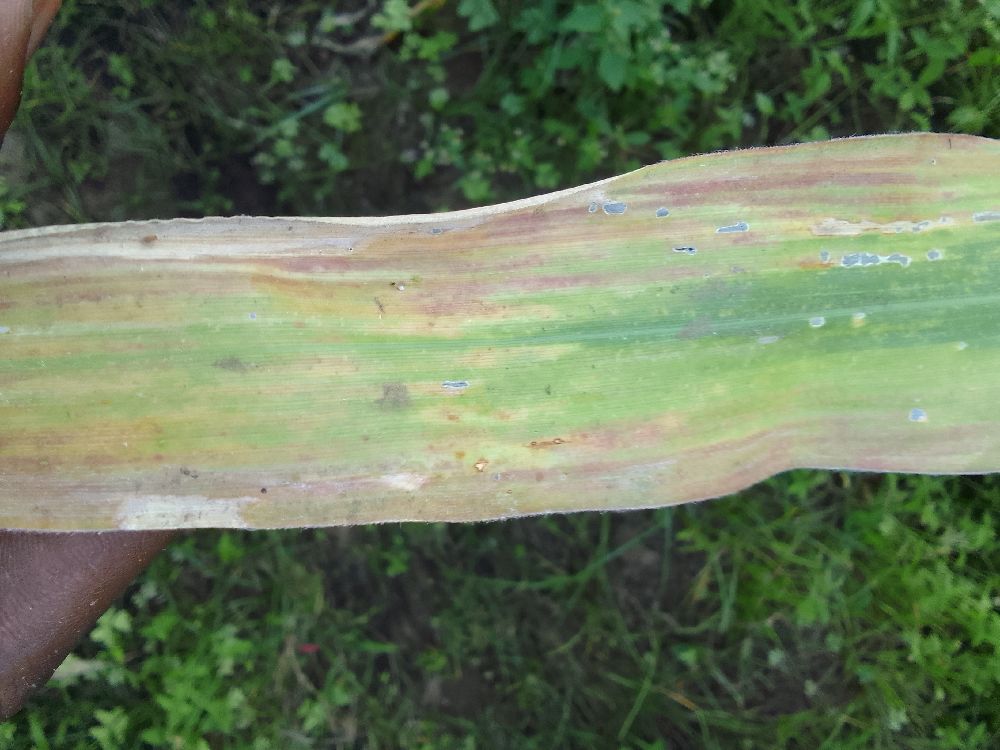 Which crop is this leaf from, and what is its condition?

maize, maize lethal necrosis
